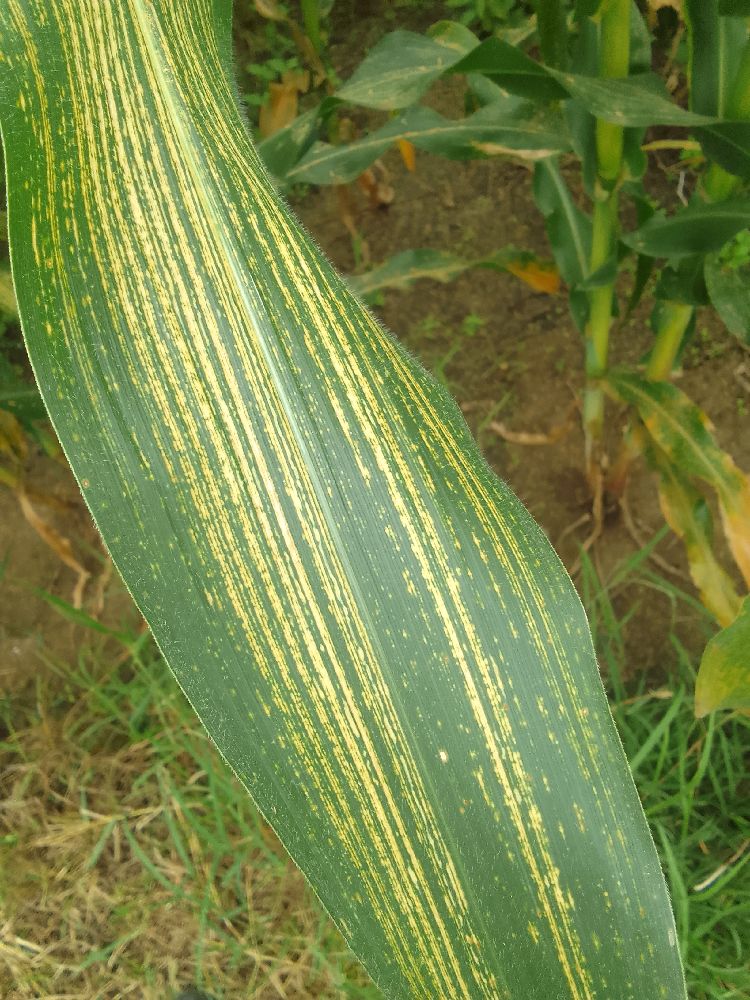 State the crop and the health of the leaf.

maize, maize streak virus
